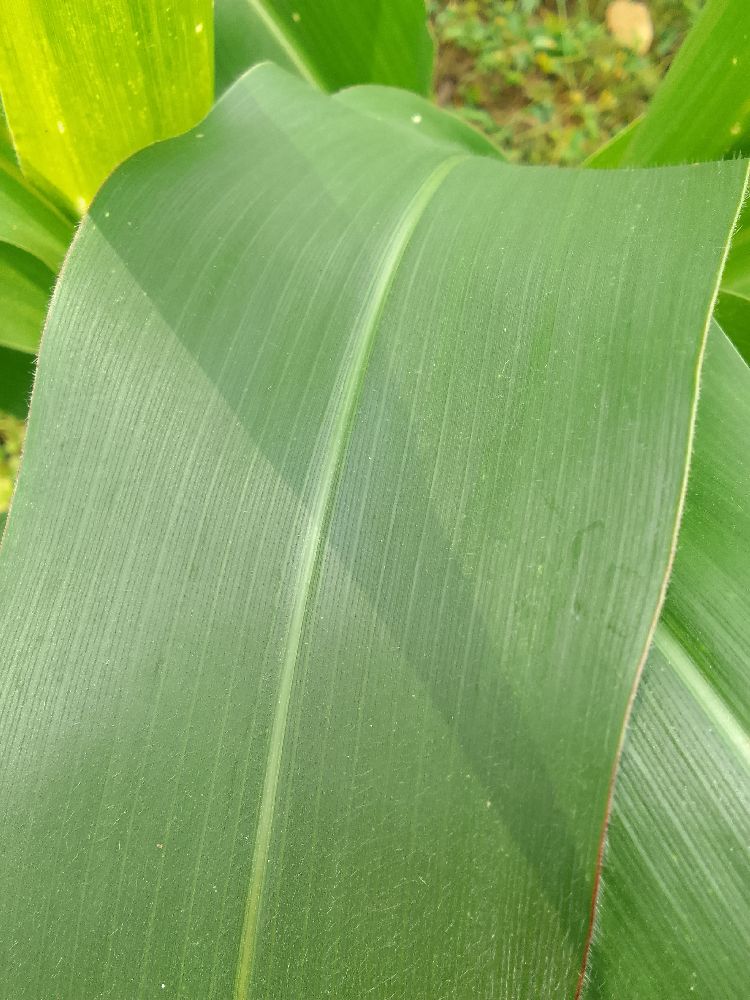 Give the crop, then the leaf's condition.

maize, healthy
